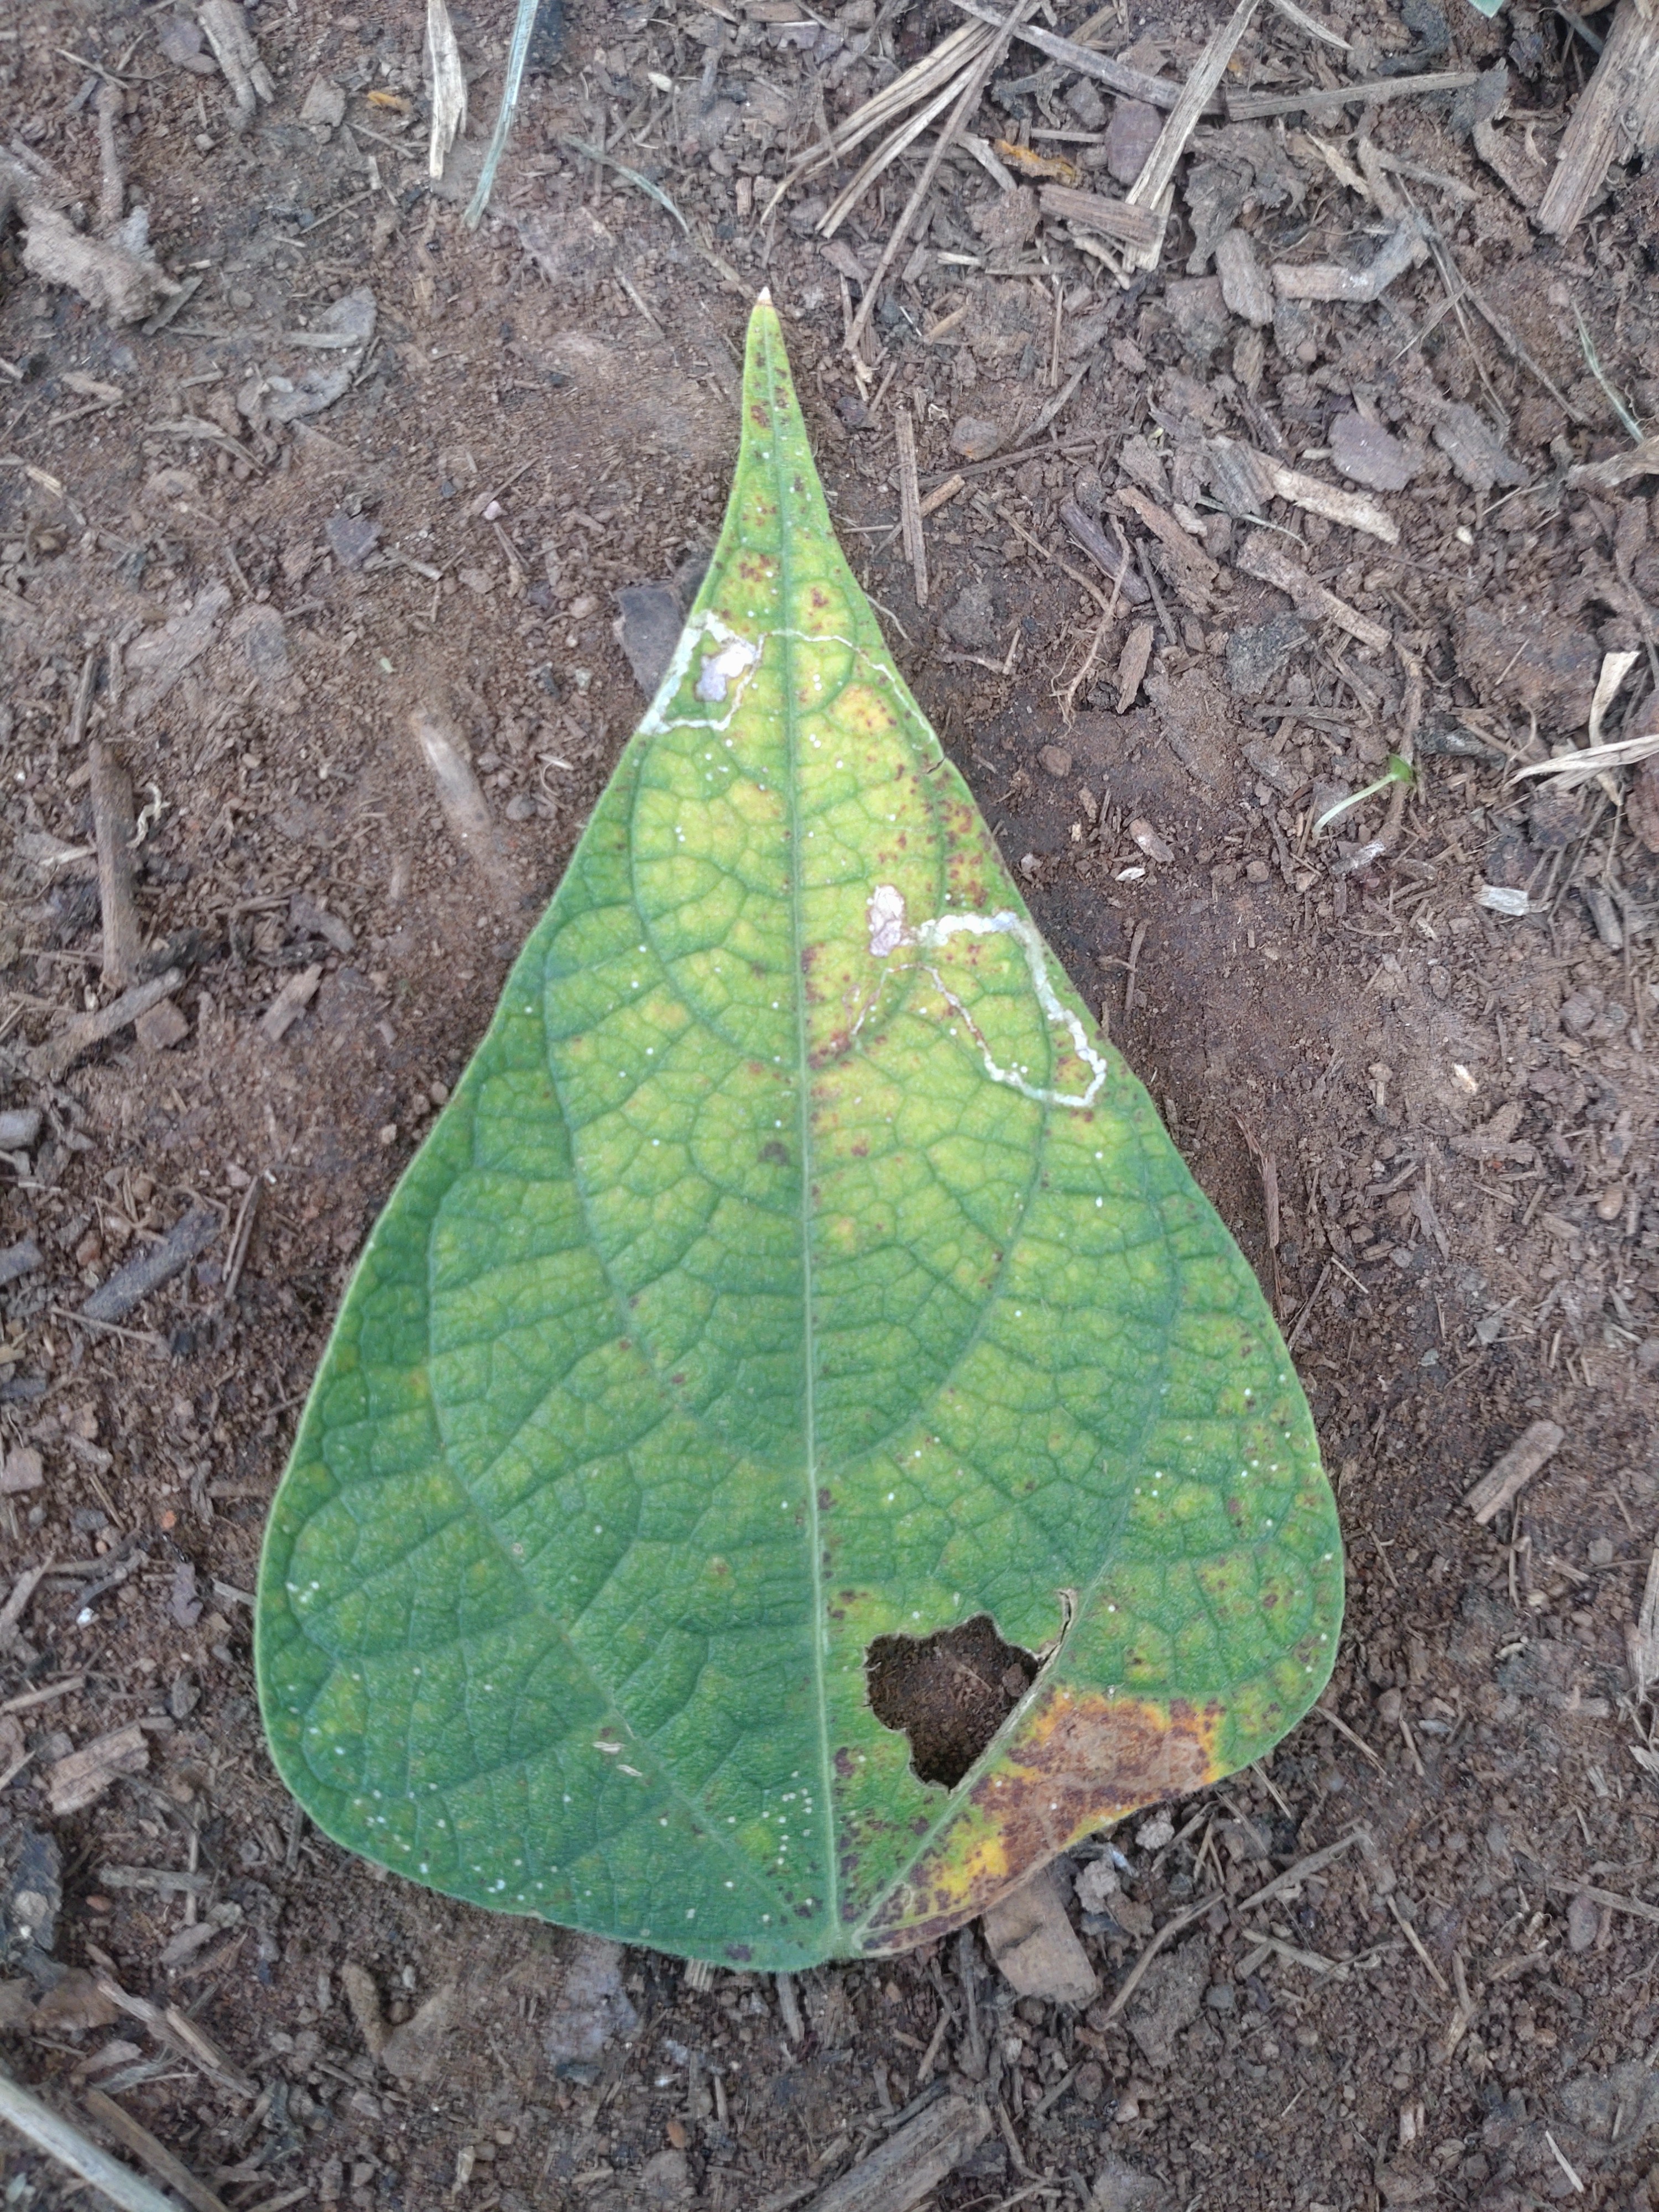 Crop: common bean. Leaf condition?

rust
